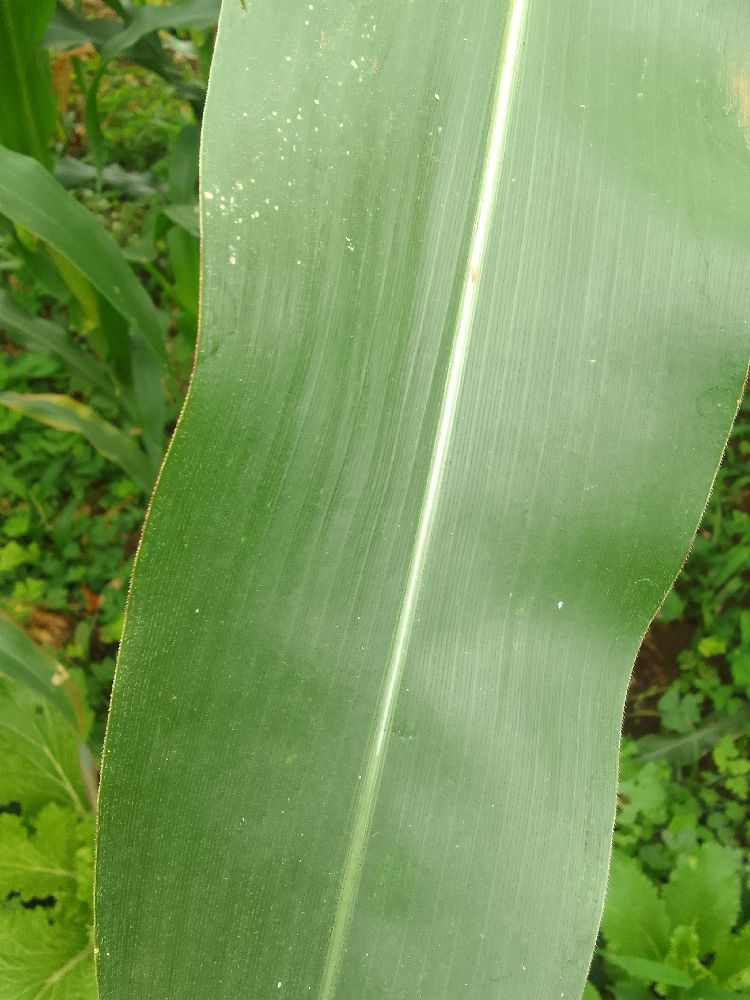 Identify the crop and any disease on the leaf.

maize, healthy
